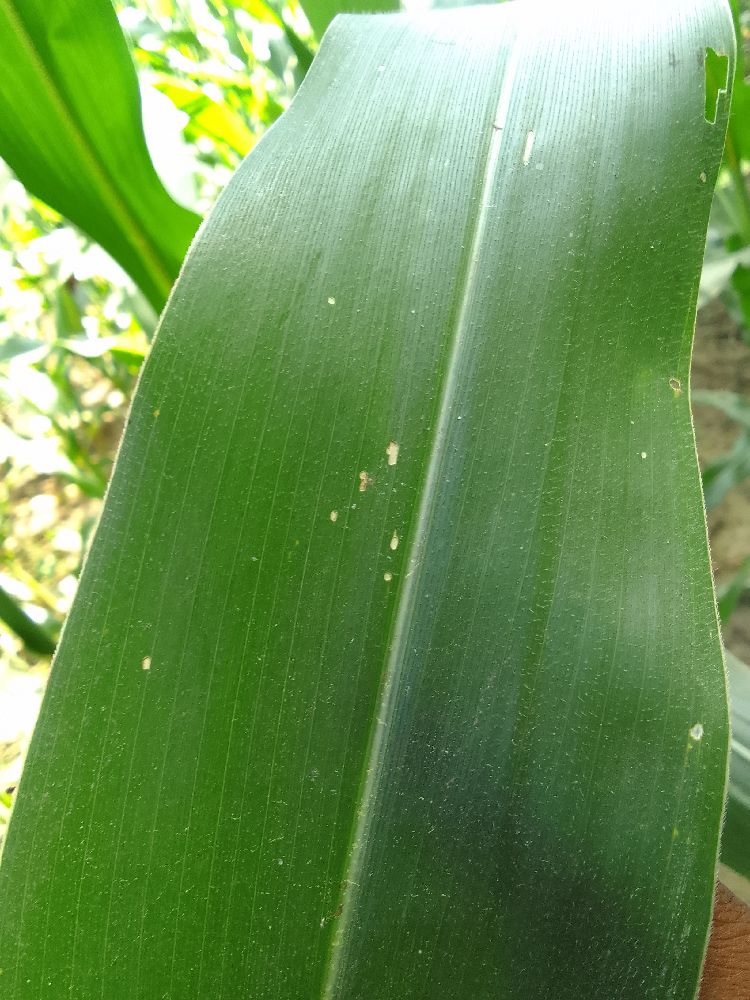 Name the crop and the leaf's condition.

maize, healthy
